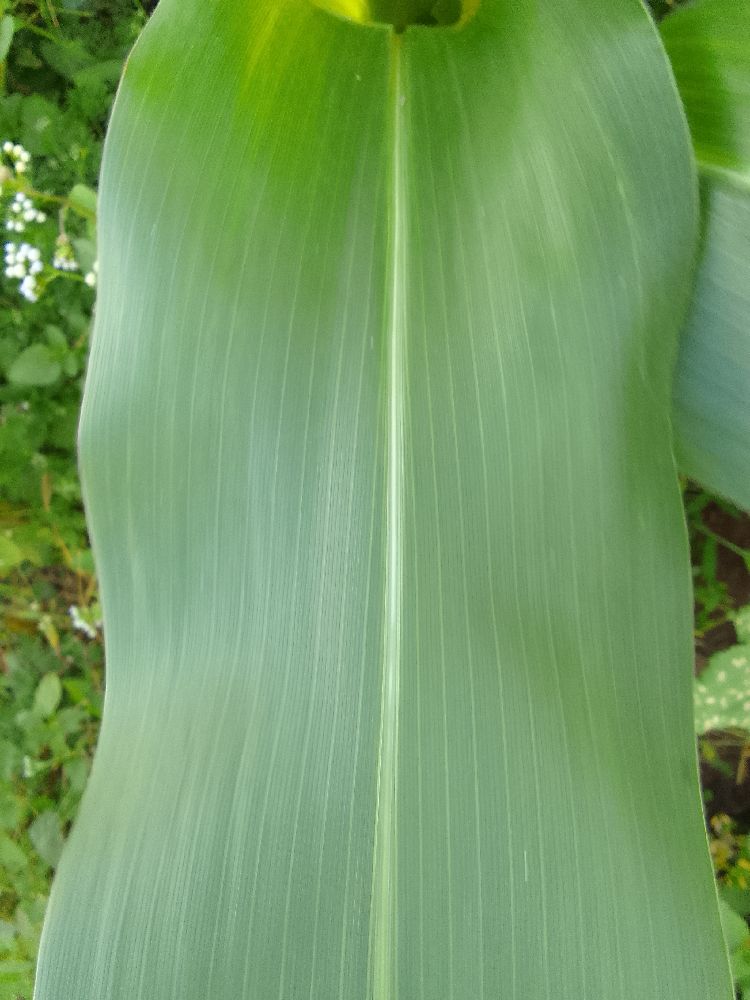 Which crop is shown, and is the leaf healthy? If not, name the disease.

maize, healthy
